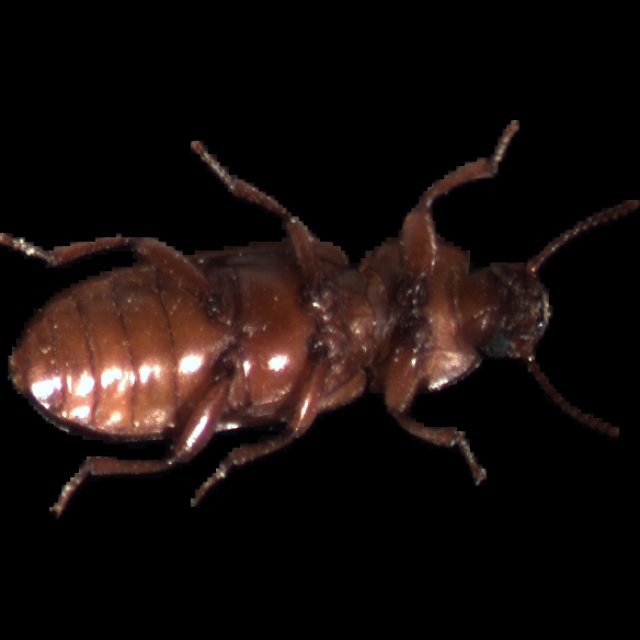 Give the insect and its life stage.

mealworm beetle
